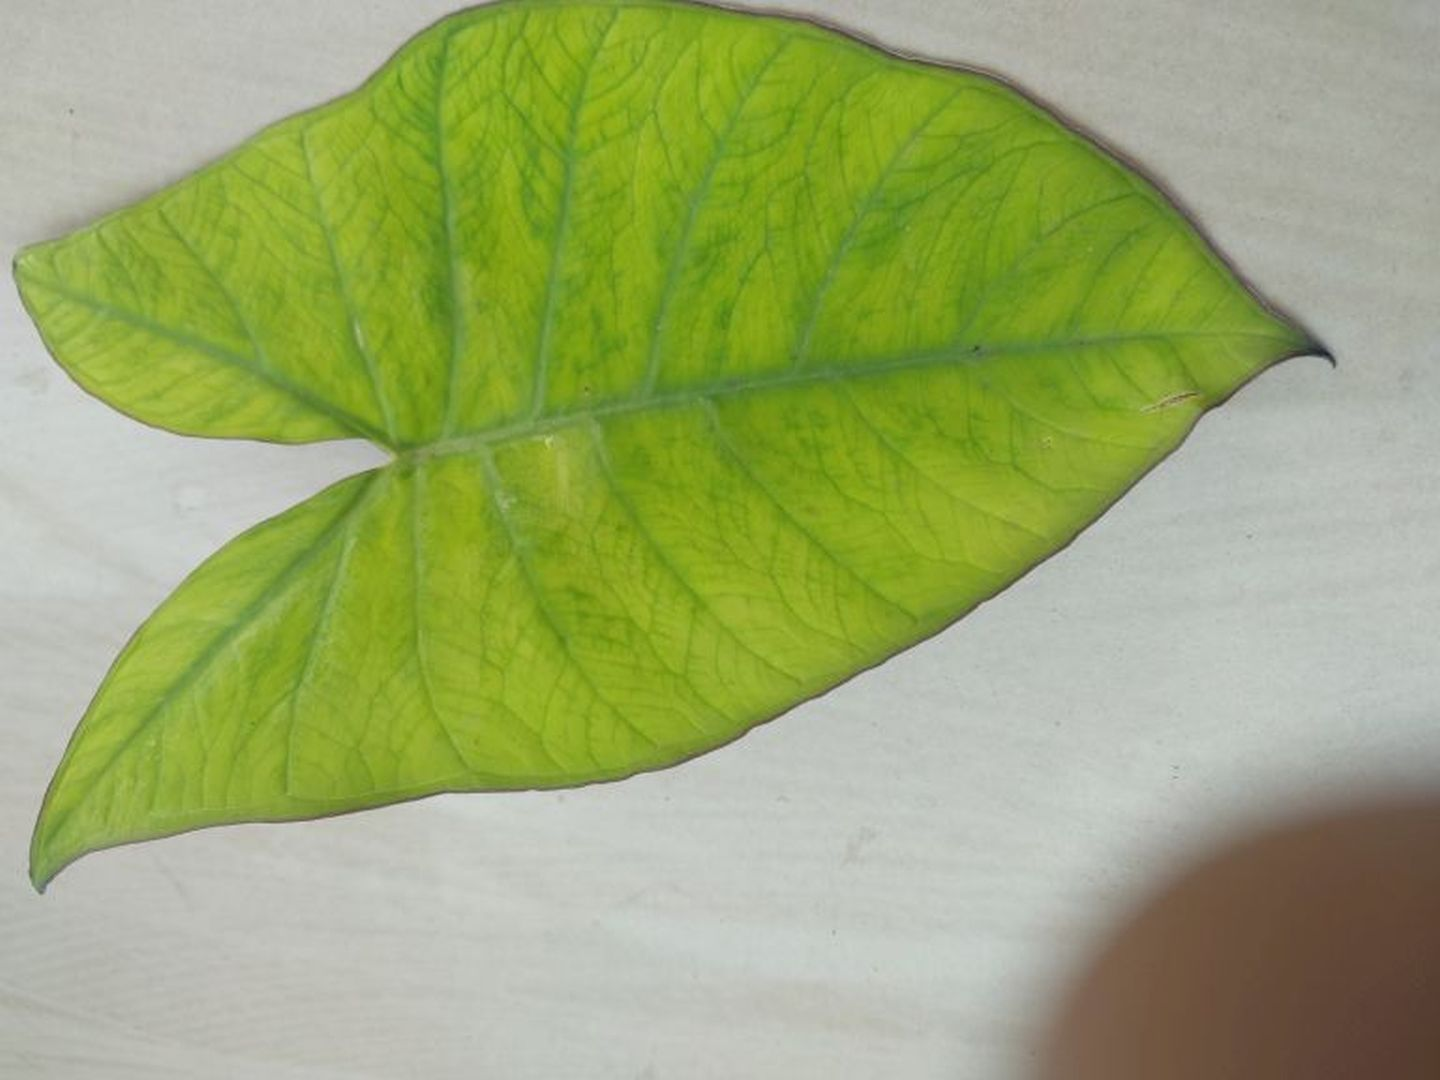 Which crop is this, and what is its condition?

taro, mosaic
